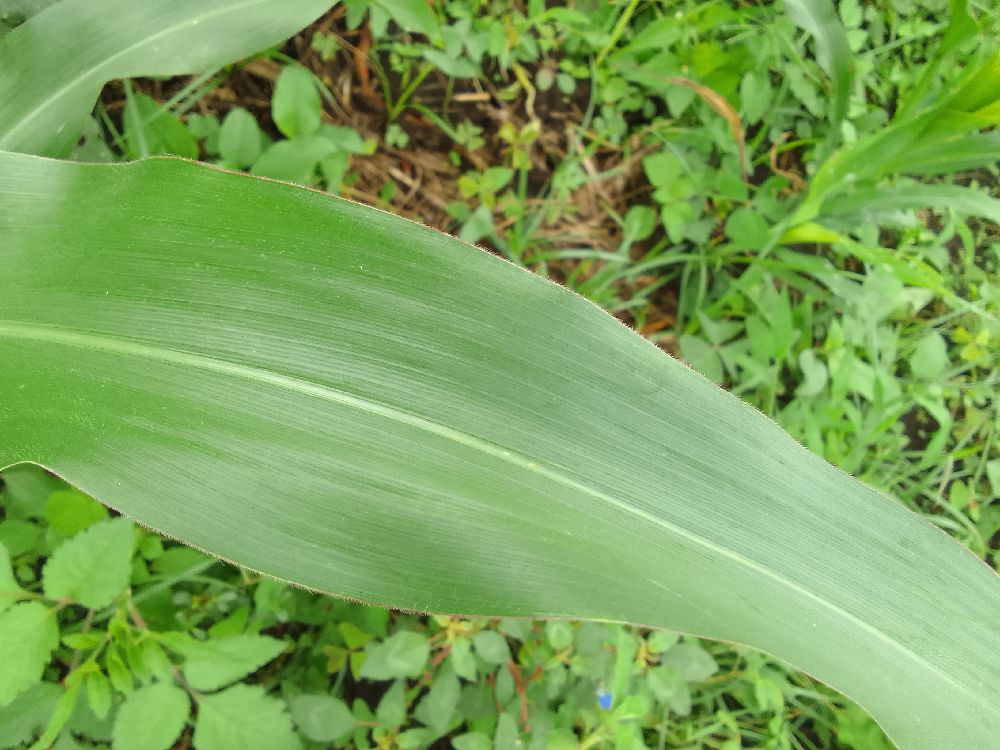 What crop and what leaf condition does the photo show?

maize, healthy
